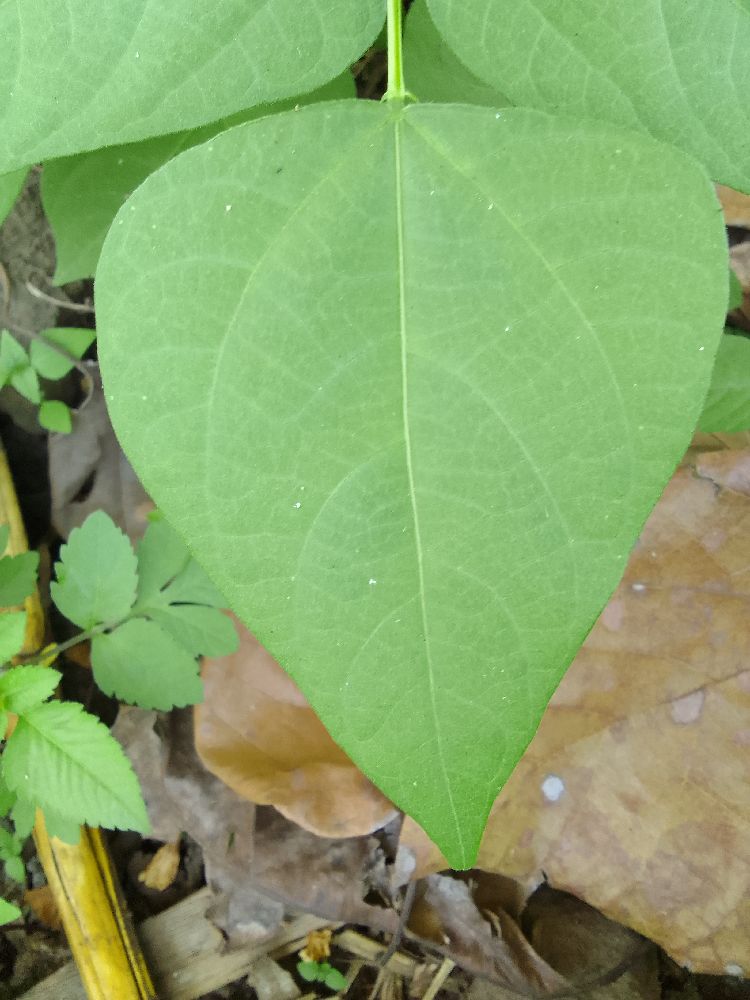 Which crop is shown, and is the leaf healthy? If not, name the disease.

common bean, healthy
